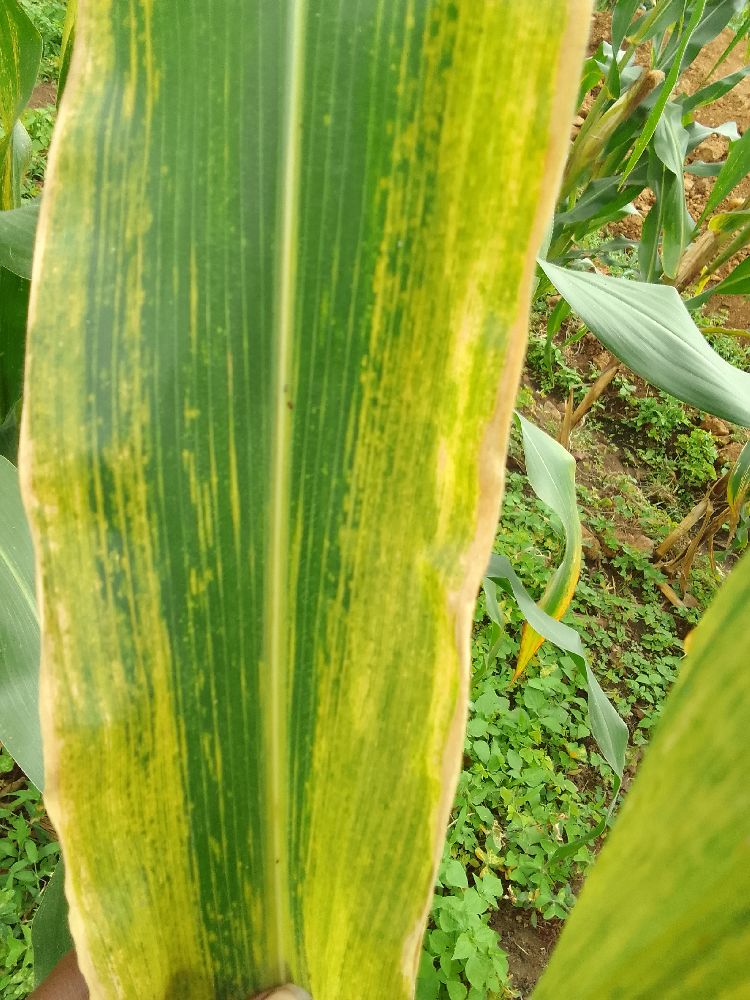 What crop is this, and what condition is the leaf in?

maize, maize lethal necrosis
